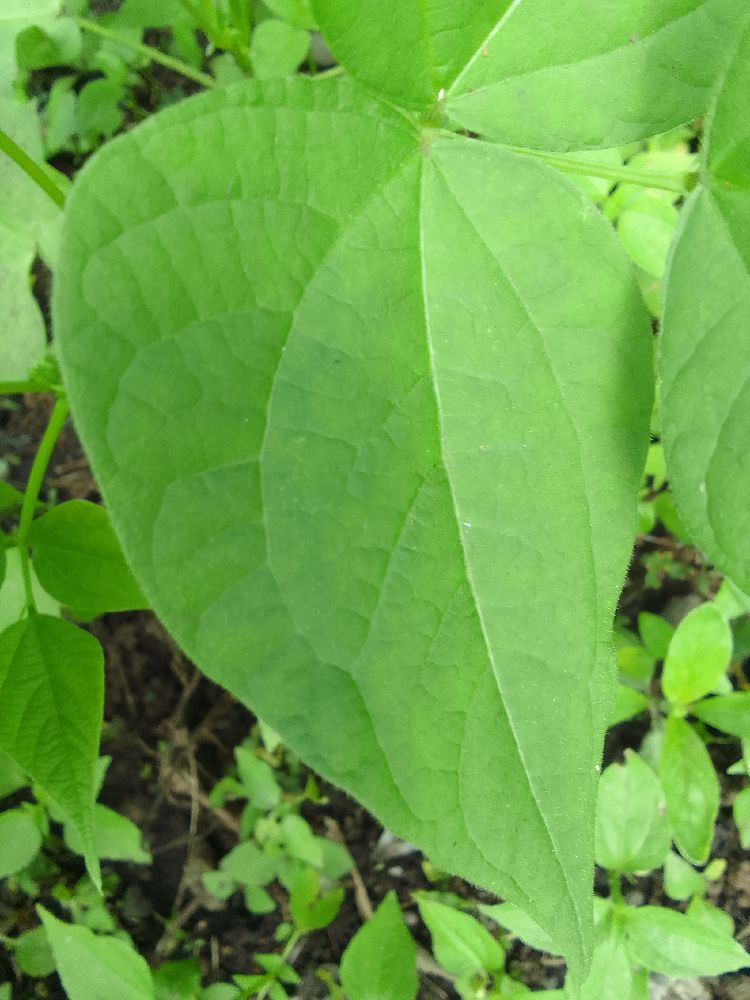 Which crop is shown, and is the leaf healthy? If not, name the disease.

common bean, healthy
